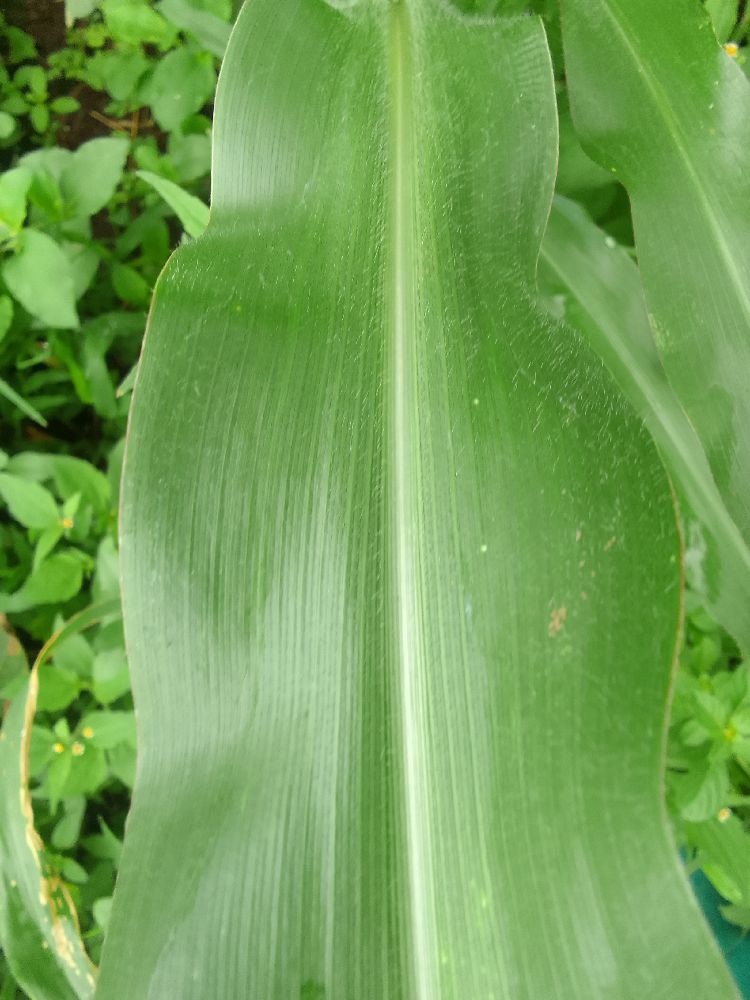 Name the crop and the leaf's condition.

maize, healthy
